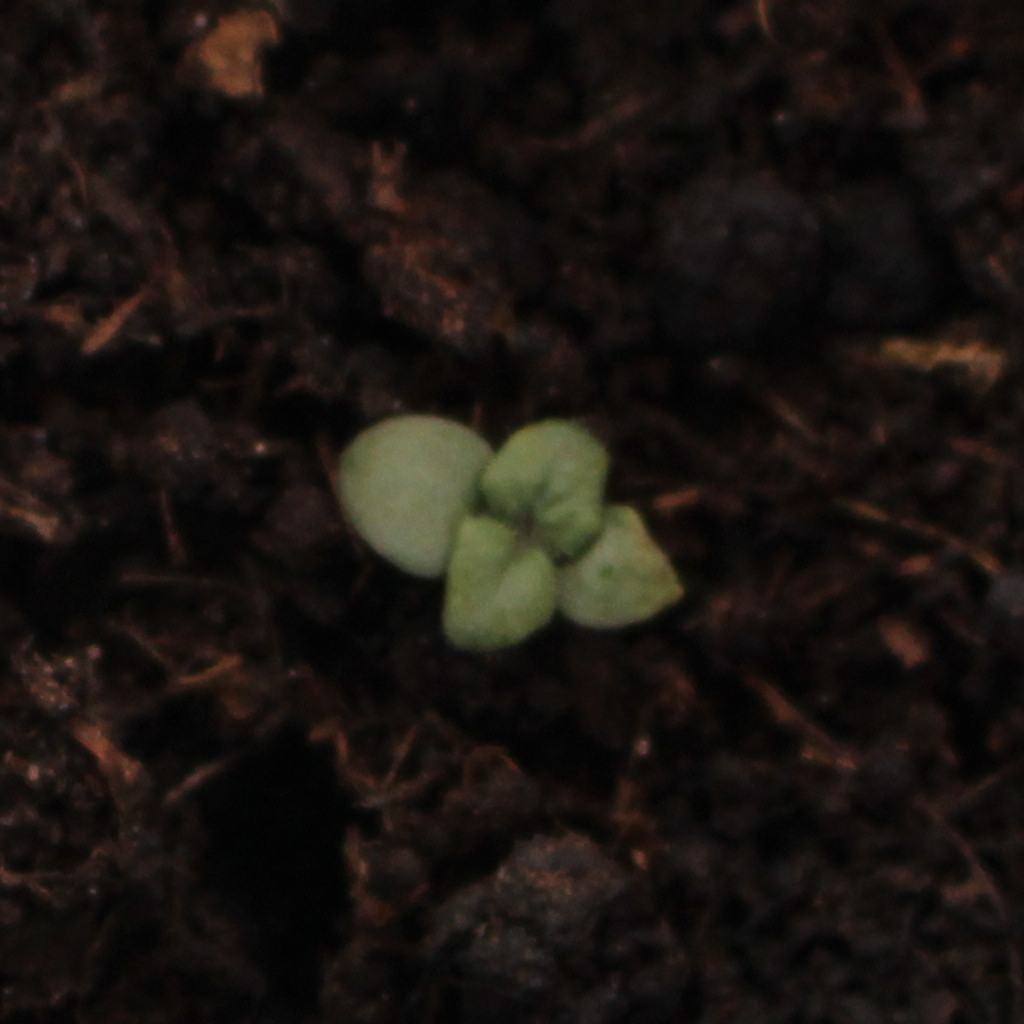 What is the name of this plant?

Veronica persica
